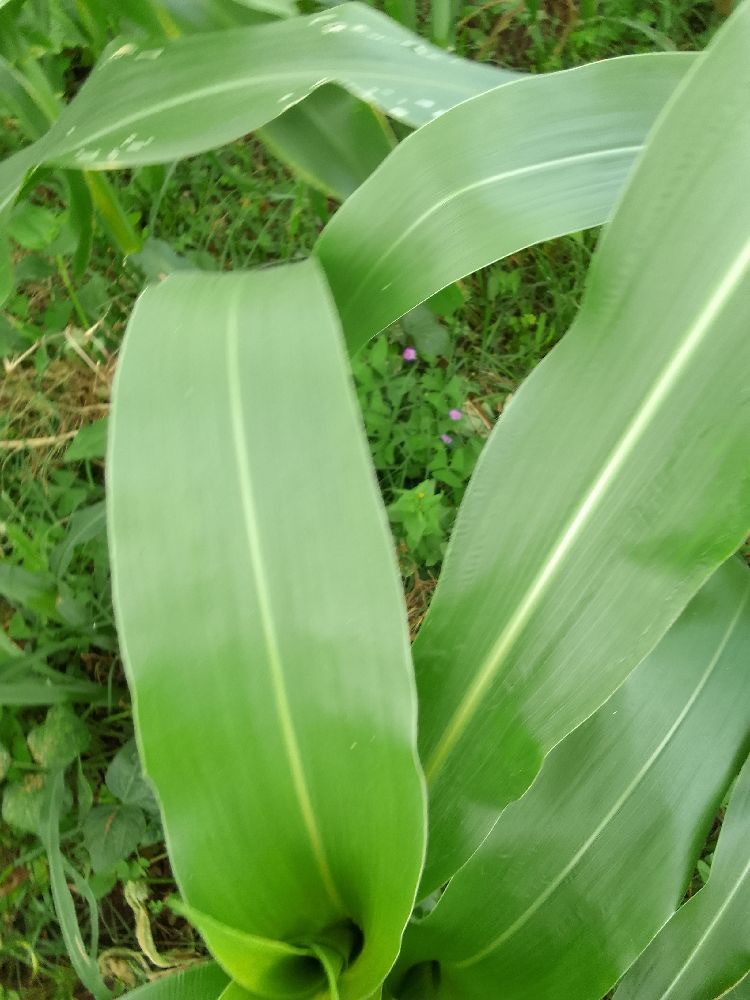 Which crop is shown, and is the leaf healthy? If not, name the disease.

common bean, healthy
